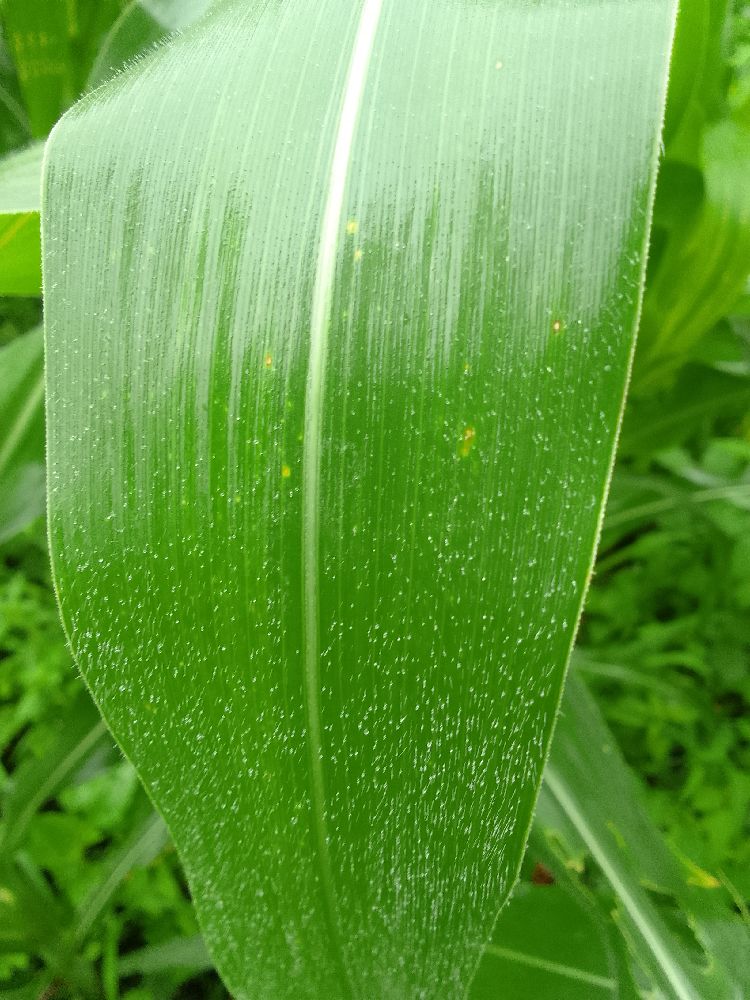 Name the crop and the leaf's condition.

maize, healthy
